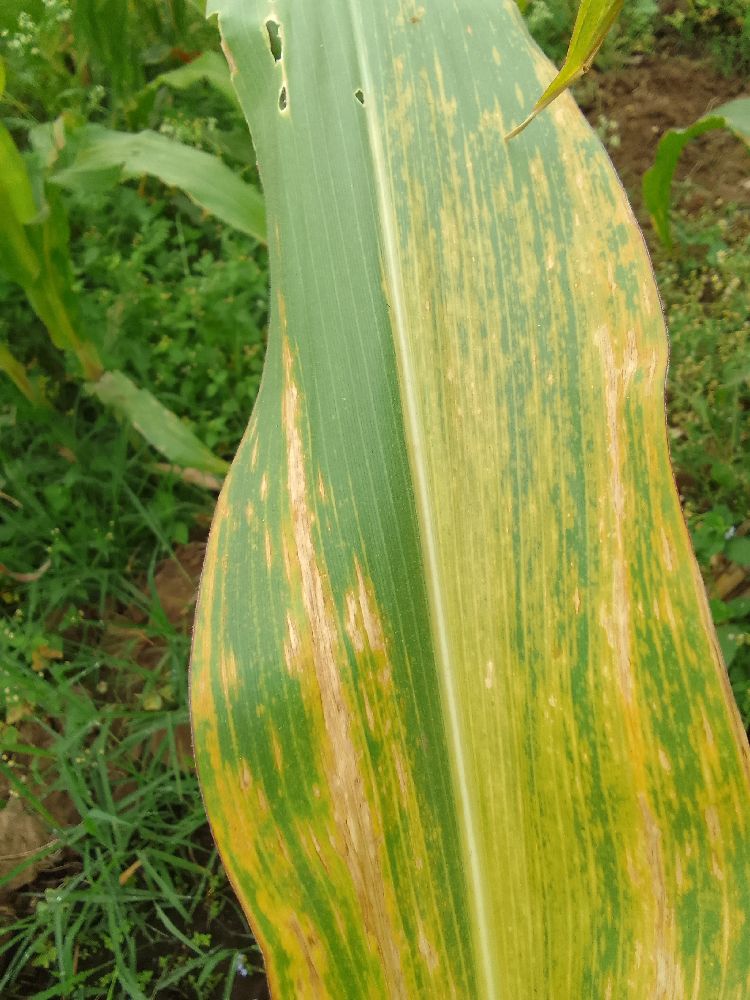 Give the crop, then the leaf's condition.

maize, maize lethal necrosis
